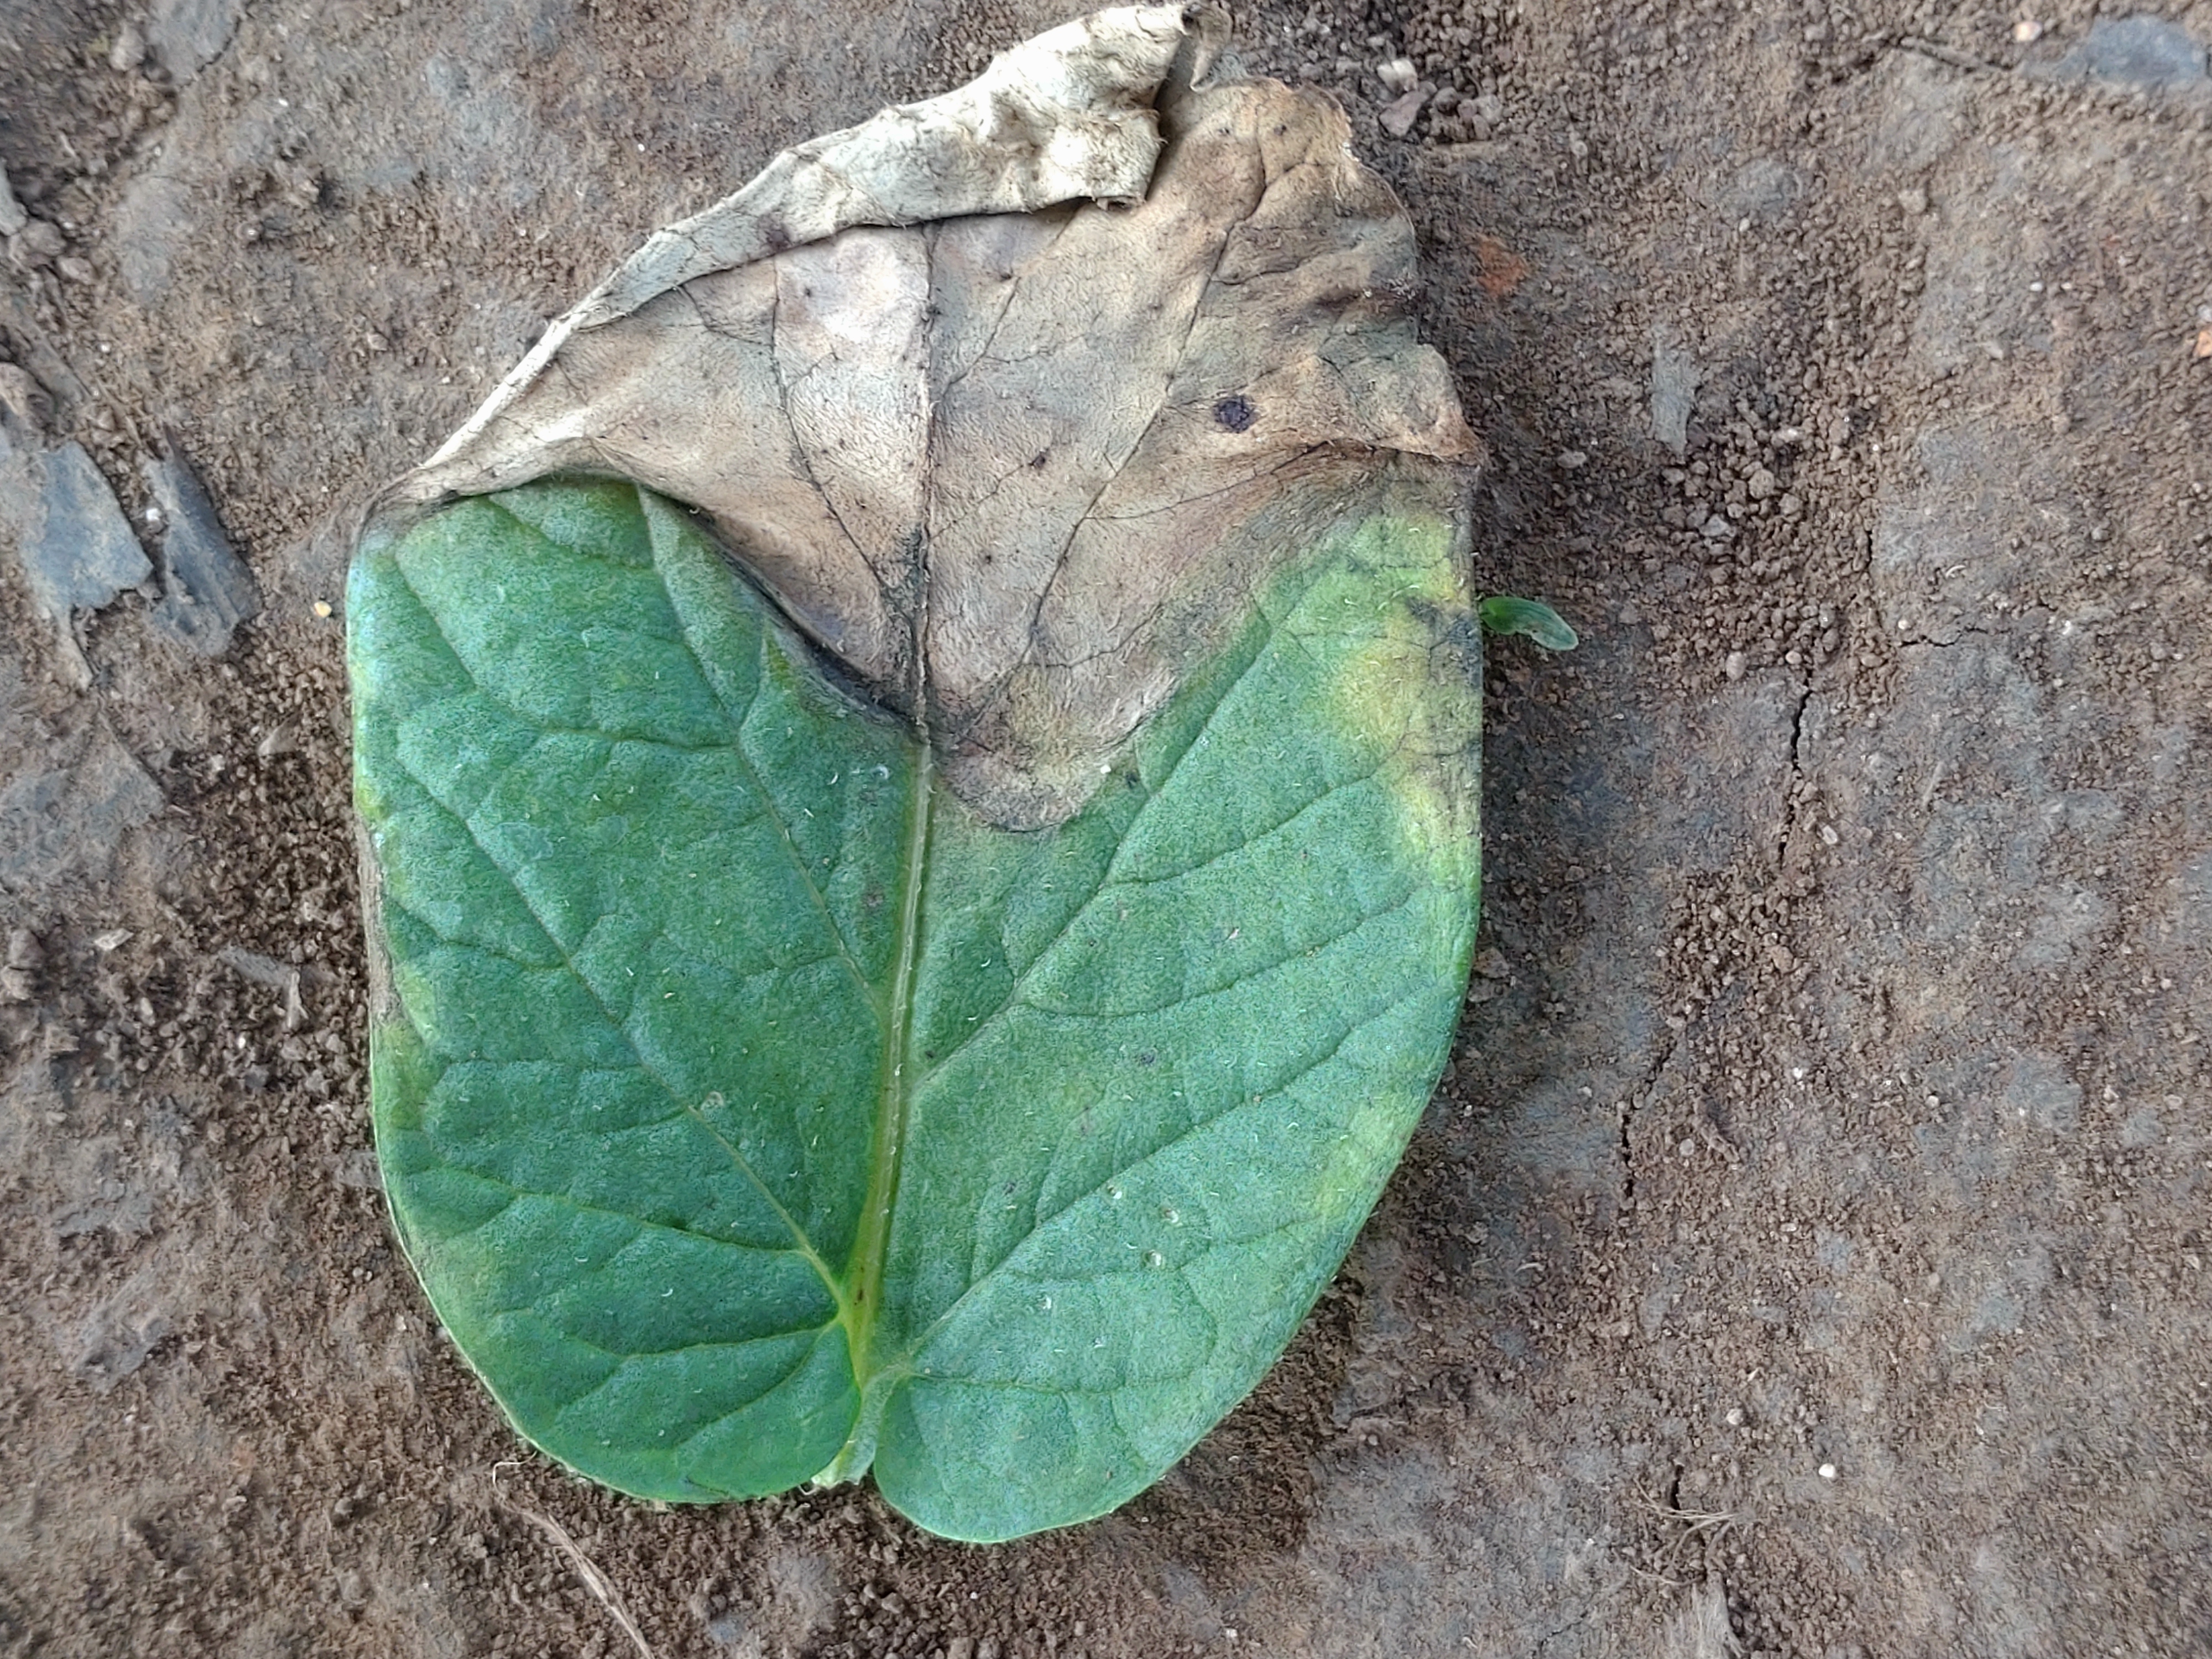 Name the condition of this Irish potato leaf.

early blight
